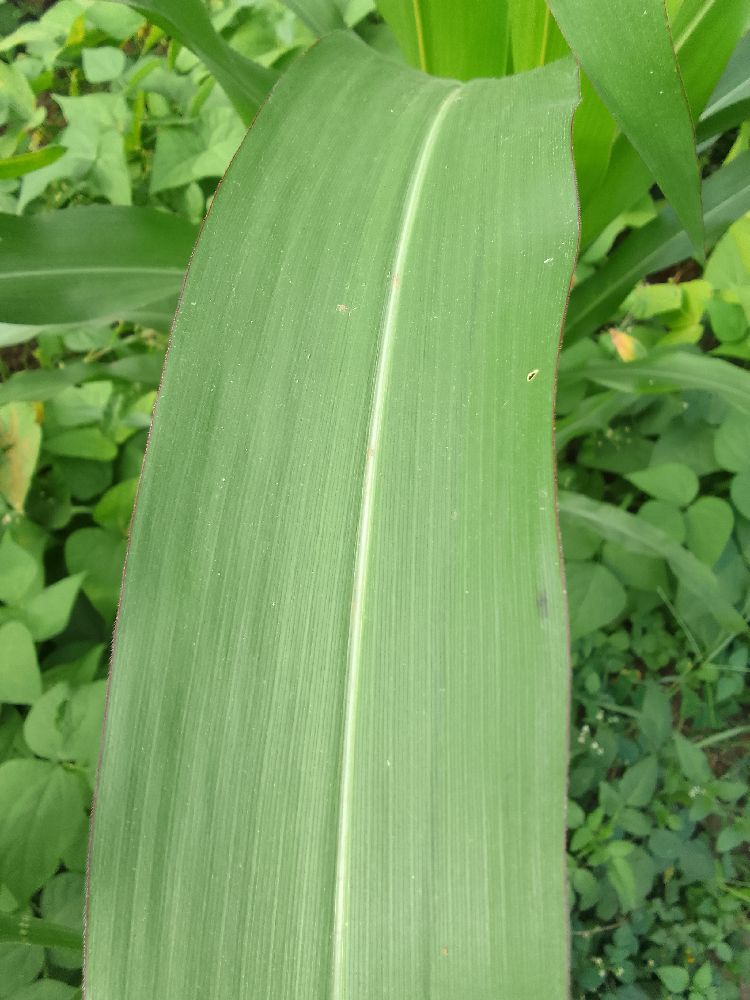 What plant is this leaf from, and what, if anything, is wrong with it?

maize, healthy
